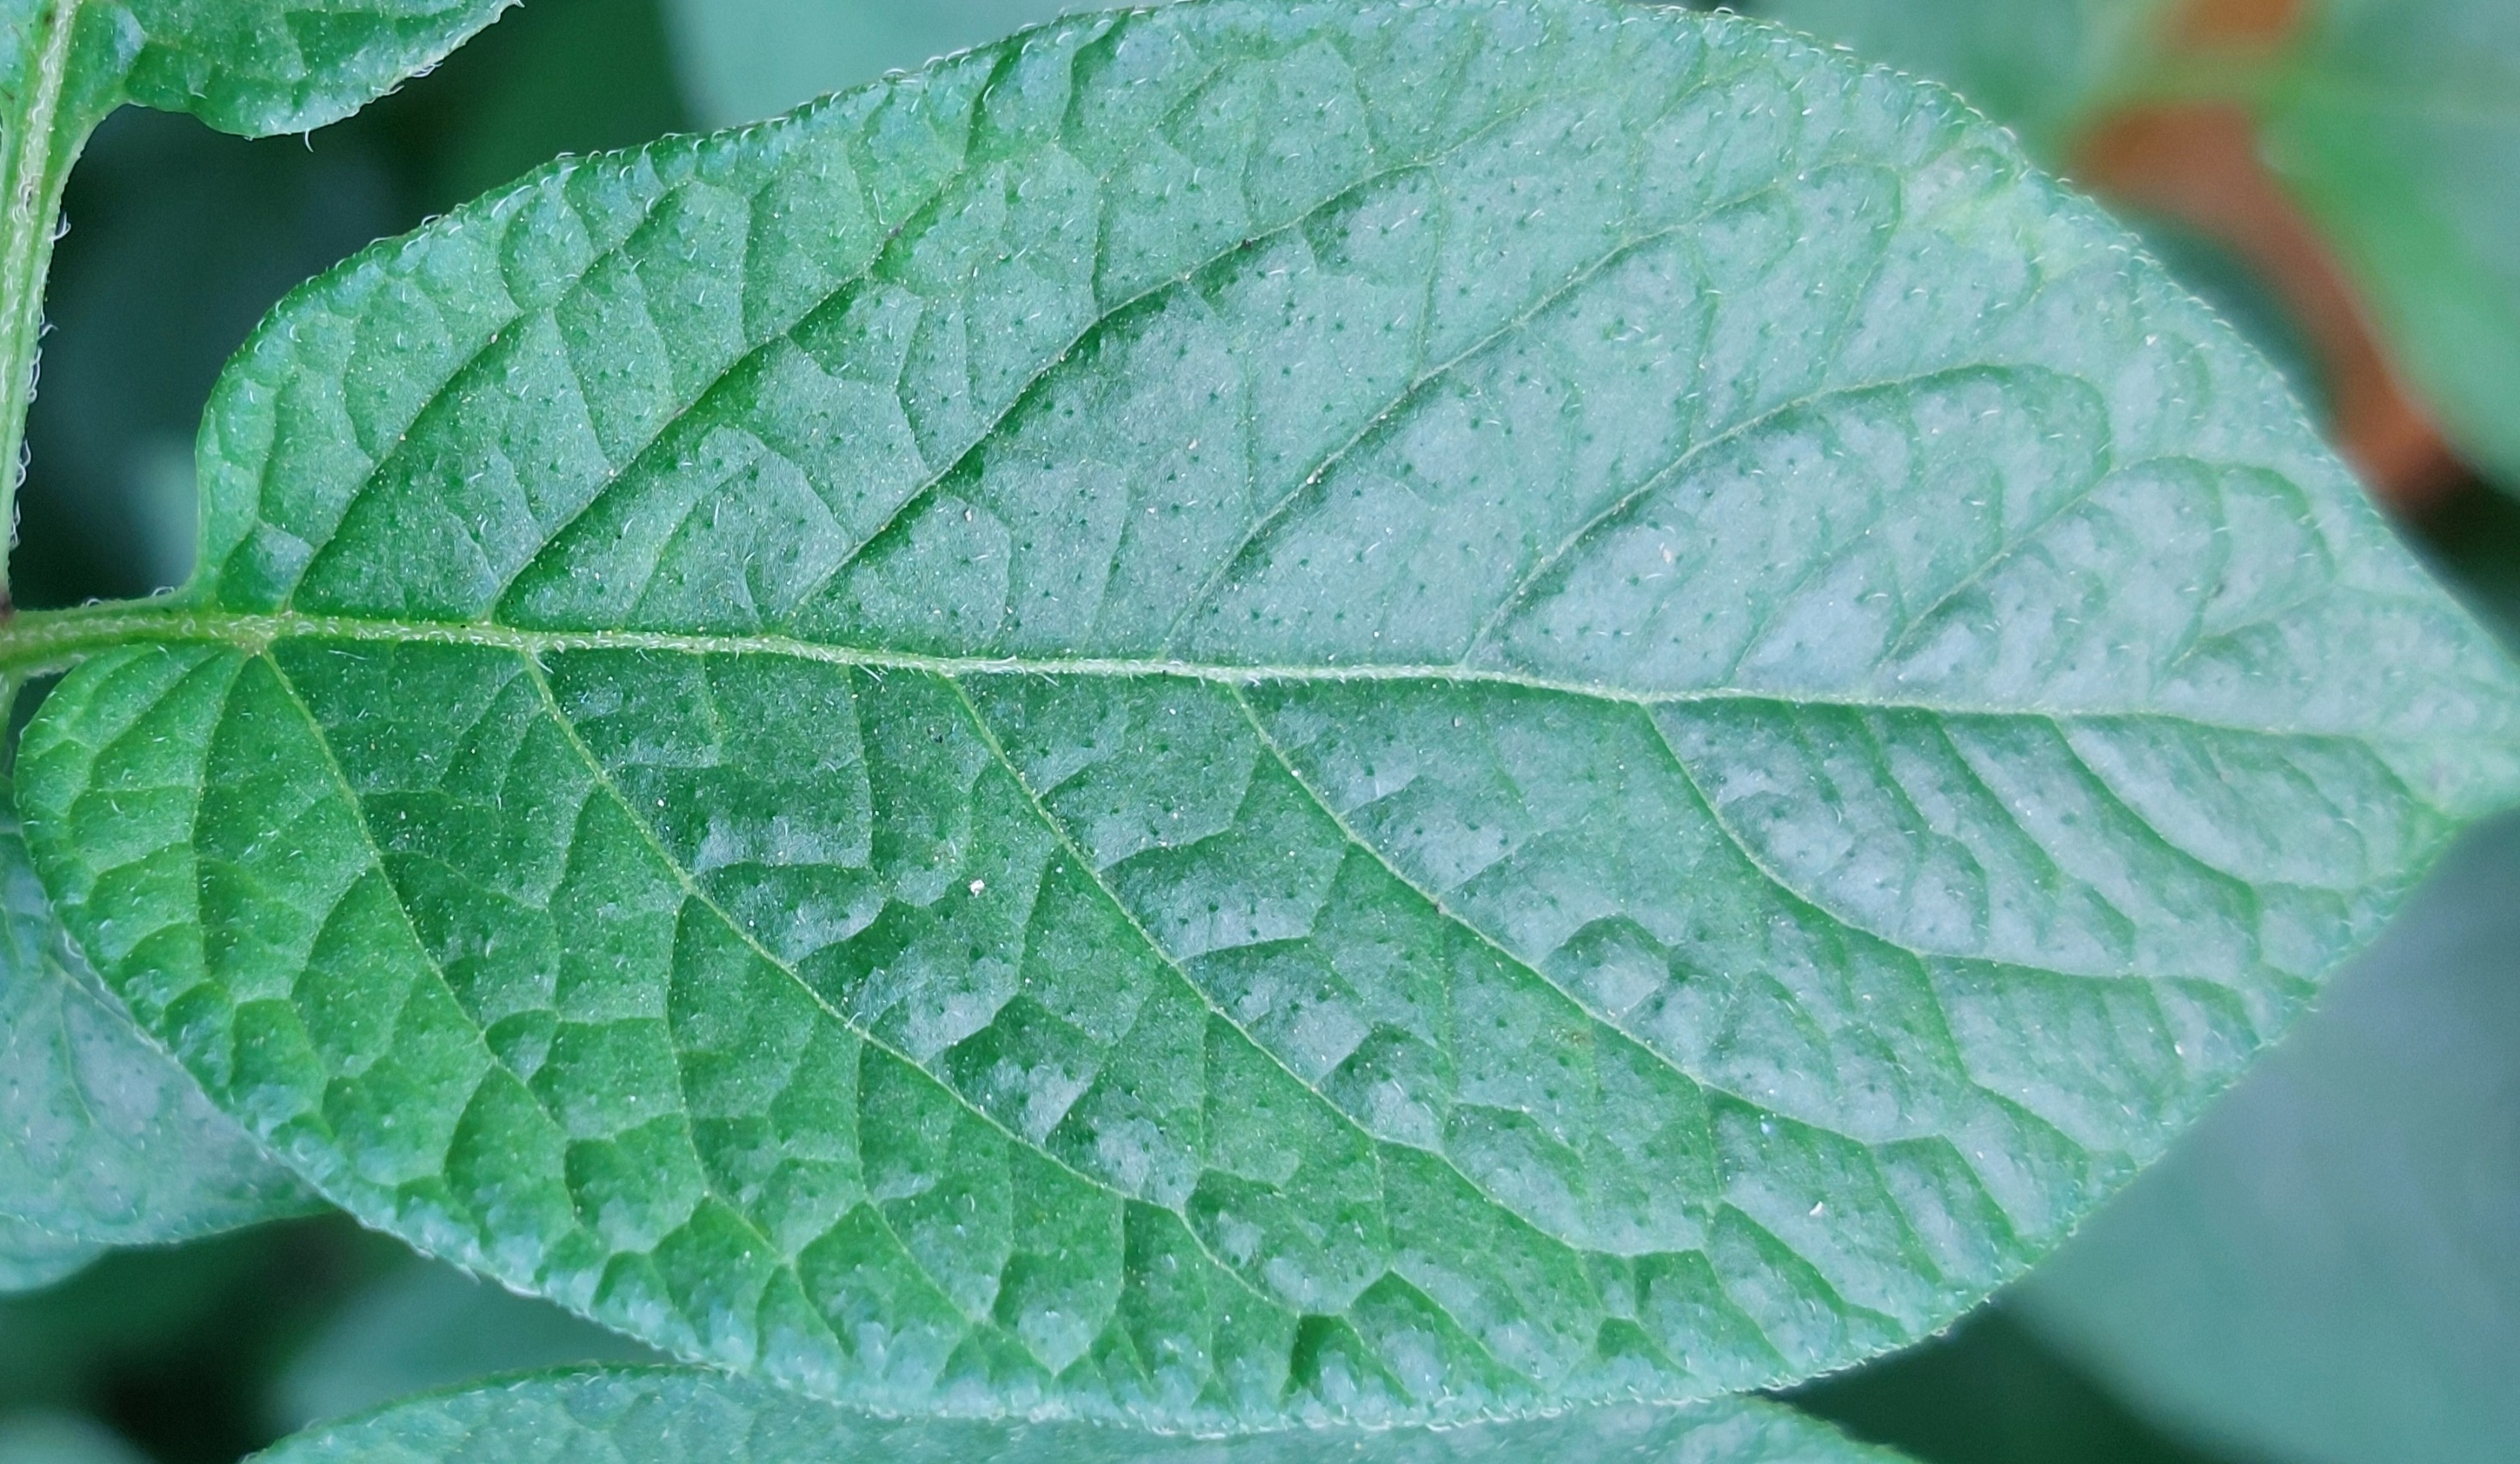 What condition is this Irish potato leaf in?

healthy
